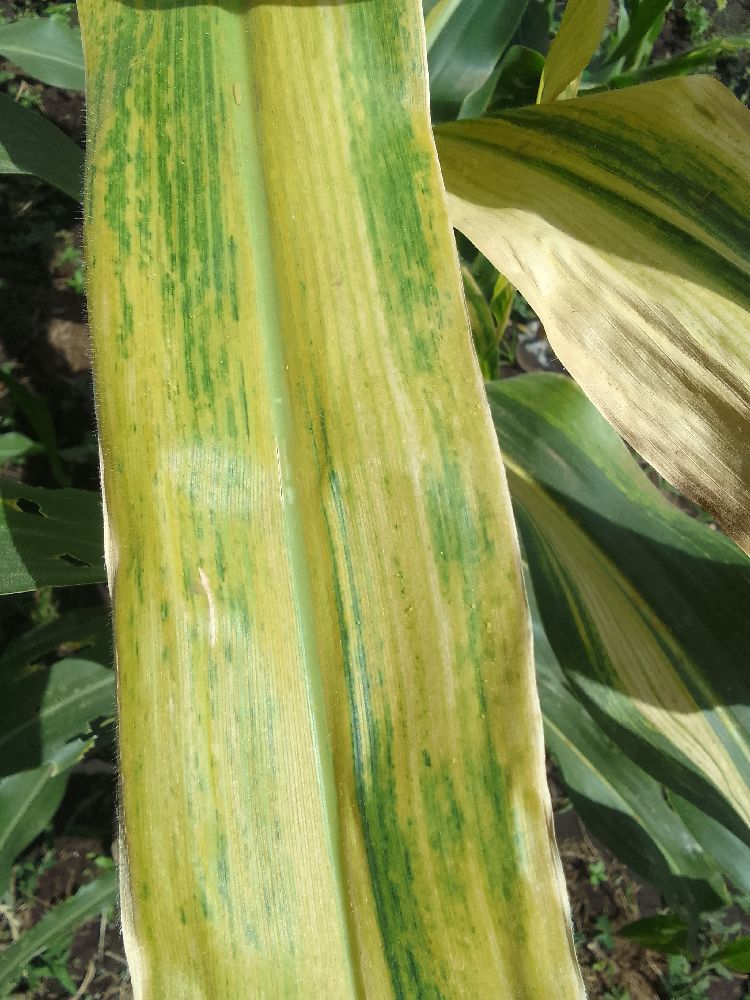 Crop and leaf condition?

maize, maize lethal necrosis
